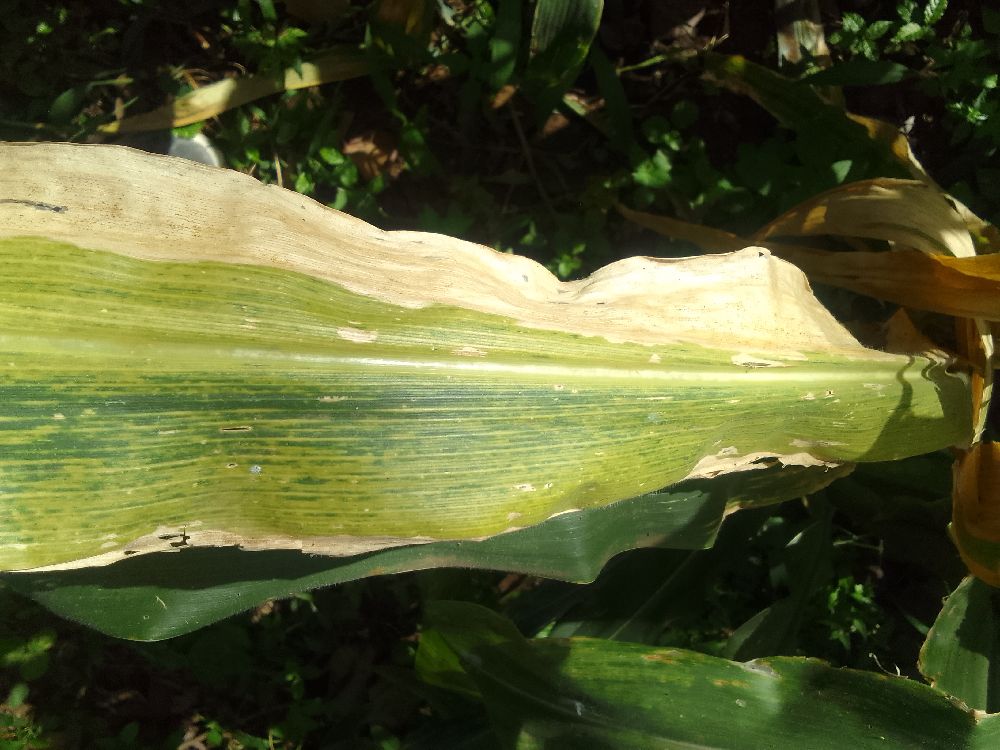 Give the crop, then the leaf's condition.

maize, maize lethal necrosis
